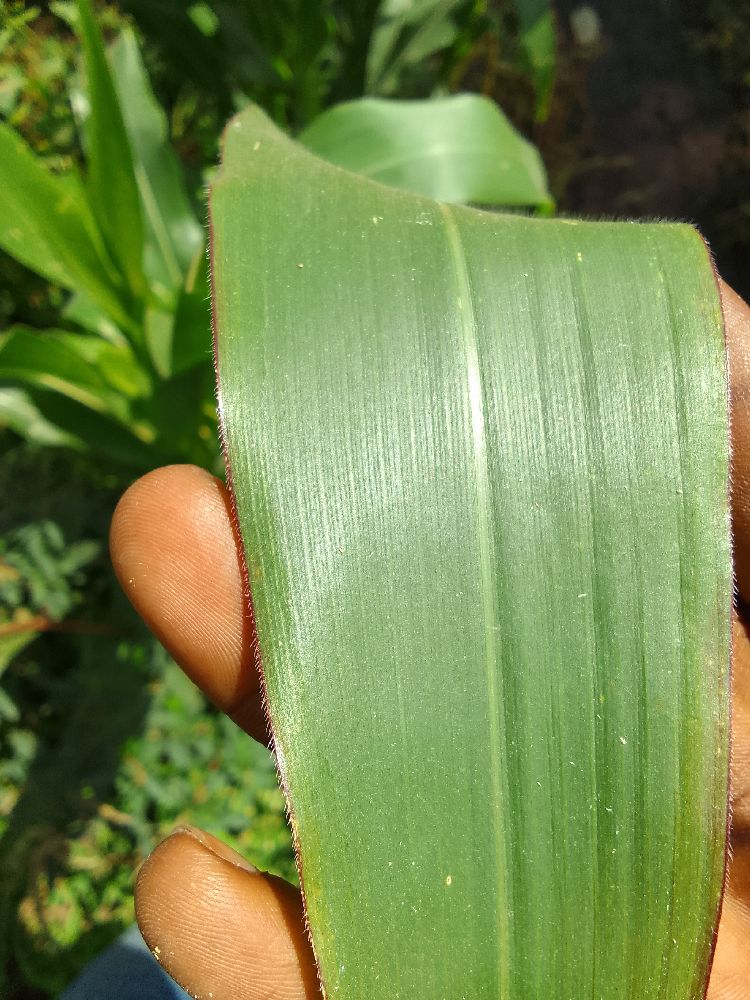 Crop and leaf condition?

maize, healthy
